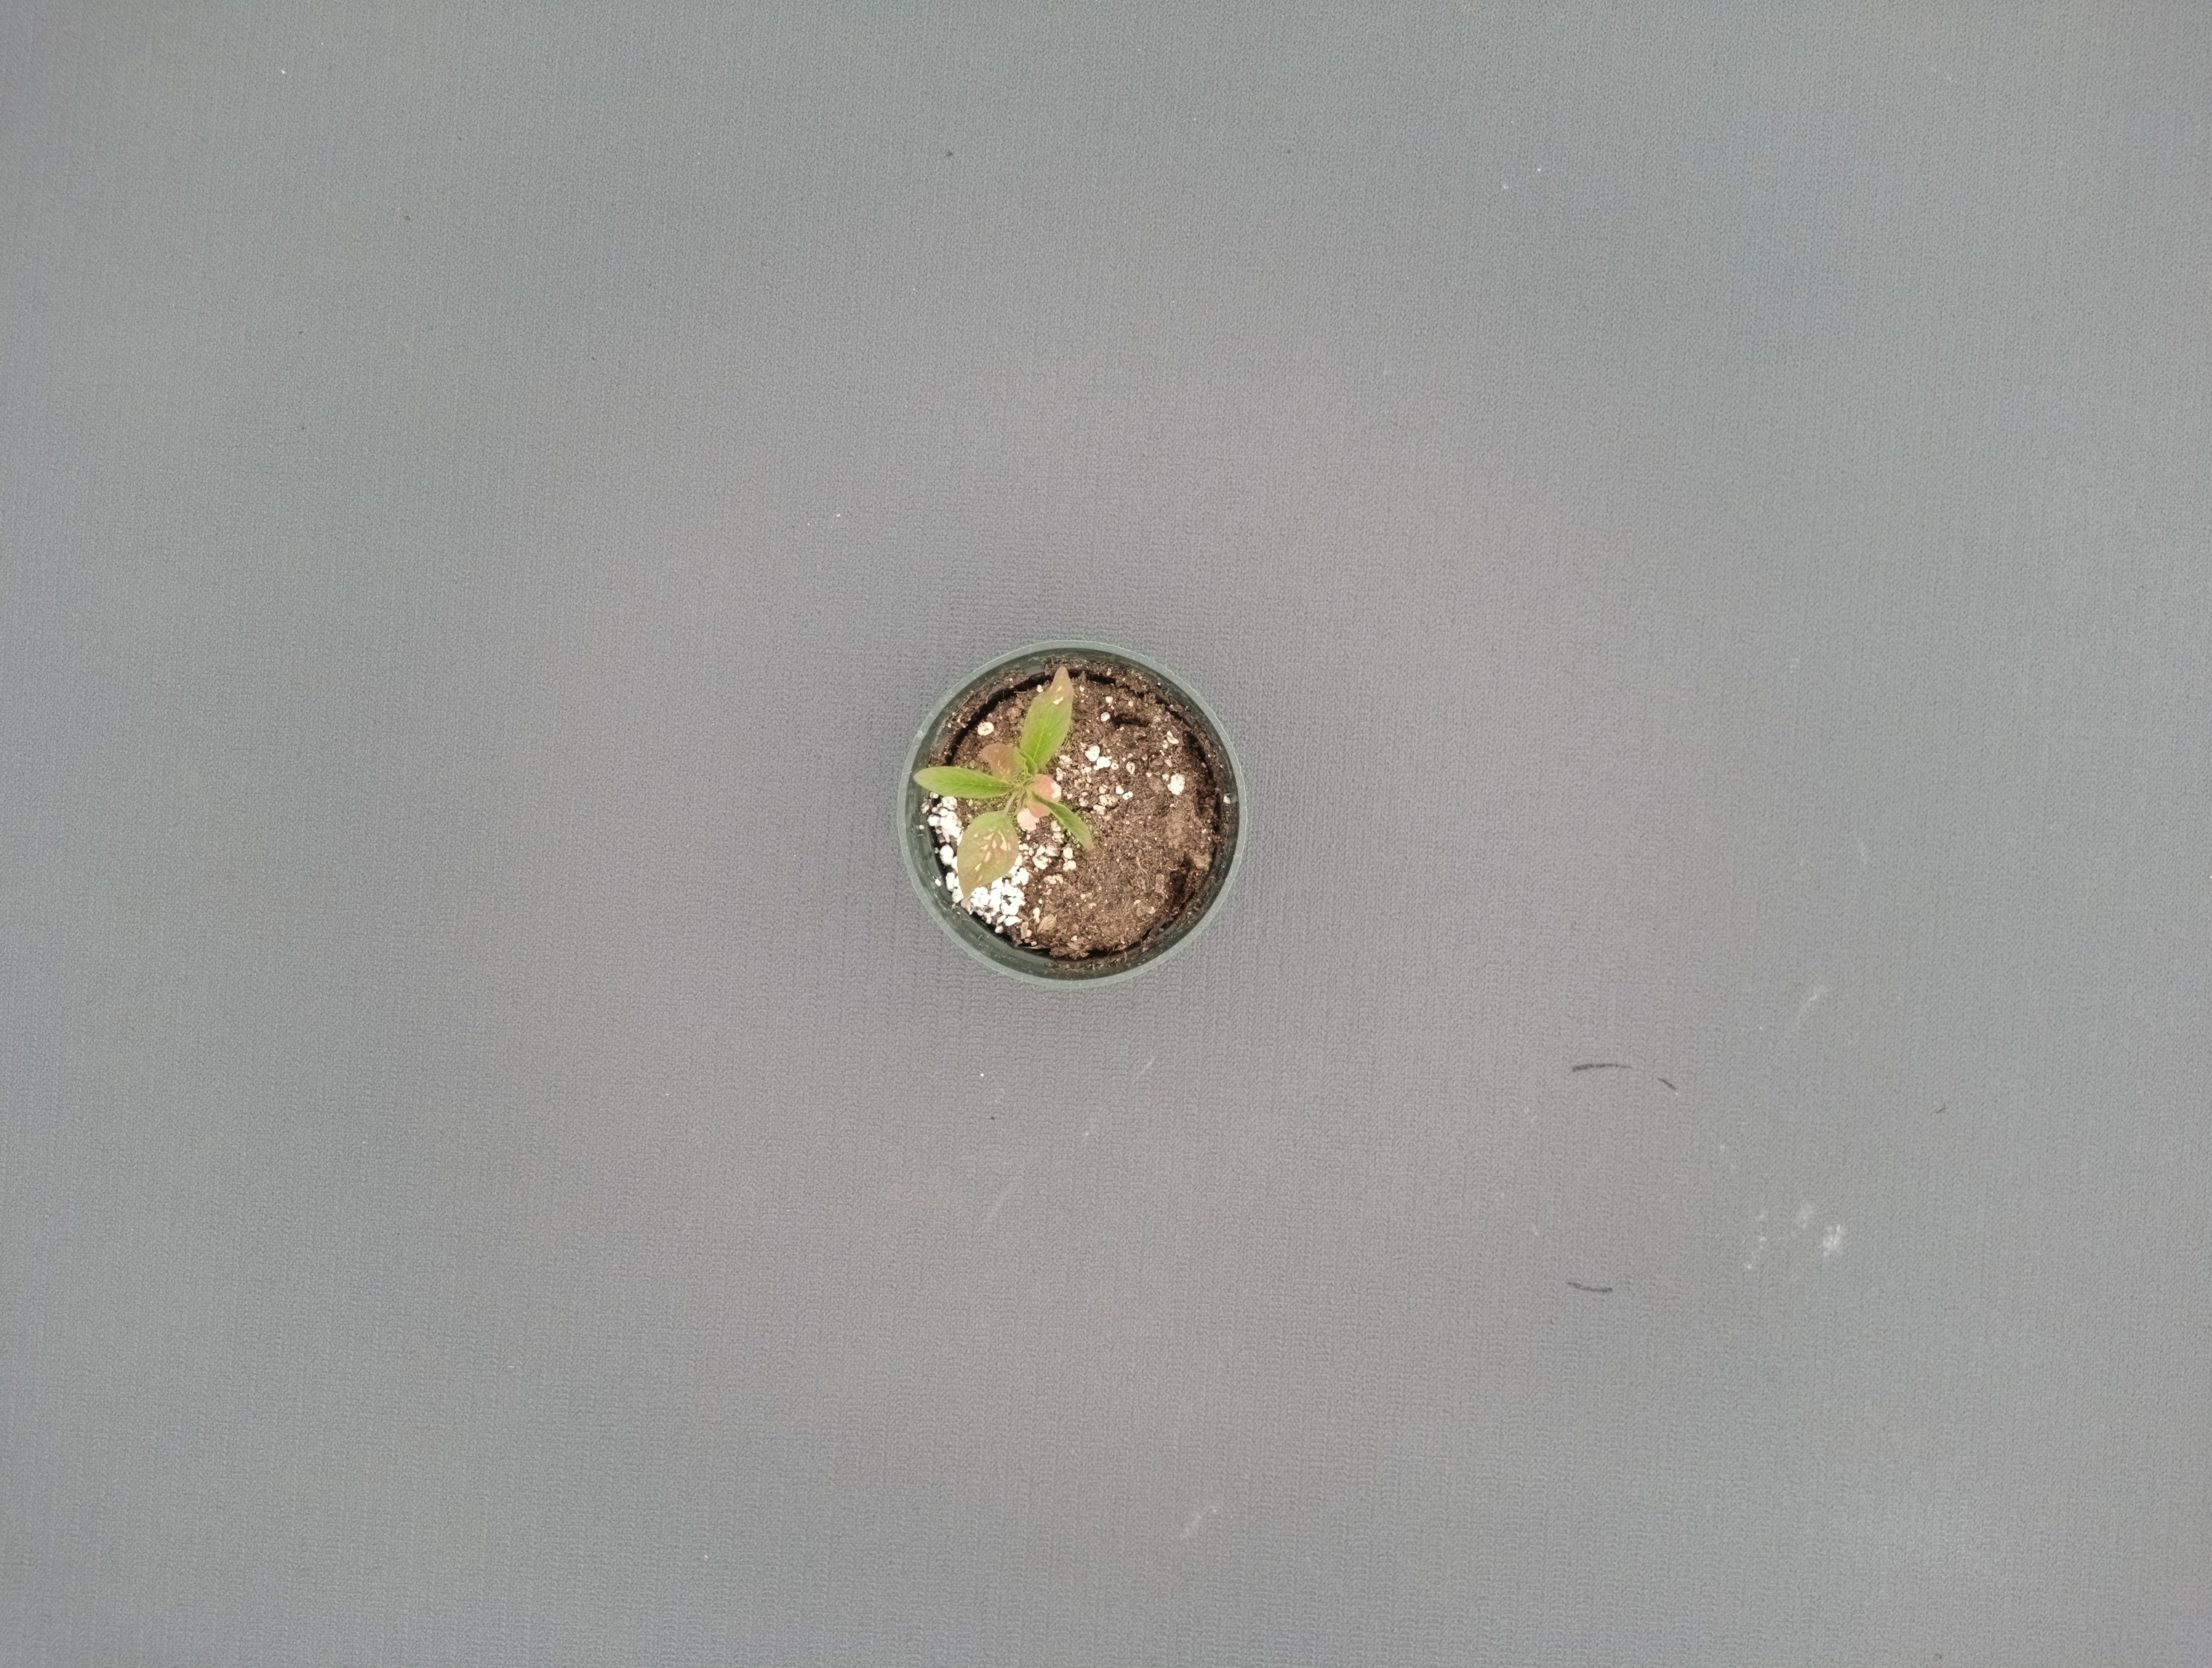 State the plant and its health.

waterhemp, healthy untreated
